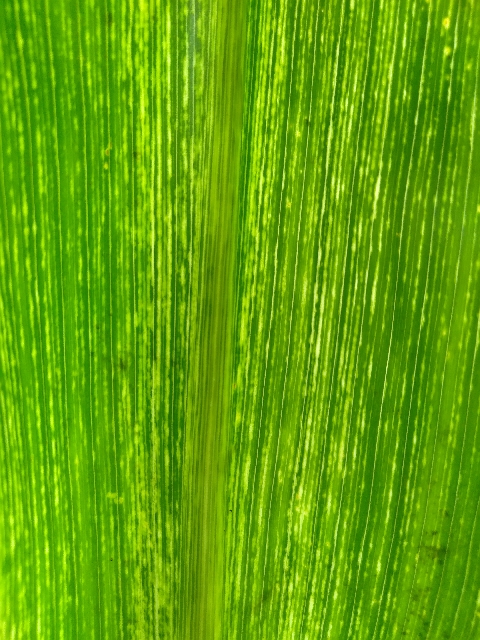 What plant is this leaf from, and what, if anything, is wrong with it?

maize, maize streak virus
